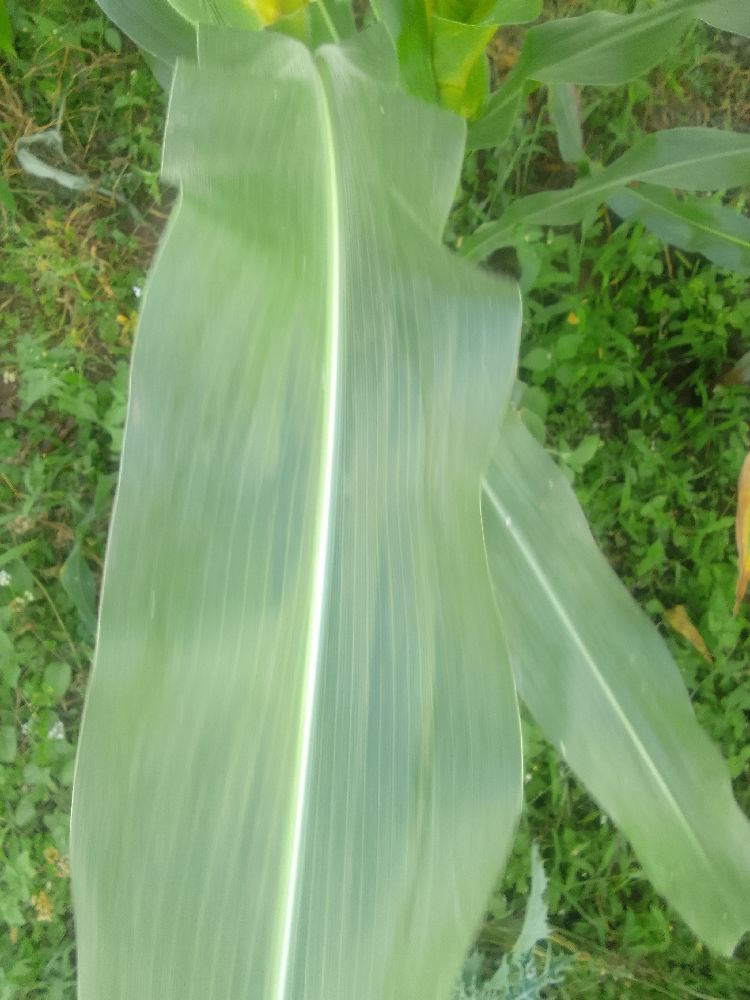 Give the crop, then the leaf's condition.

maize, healthy
